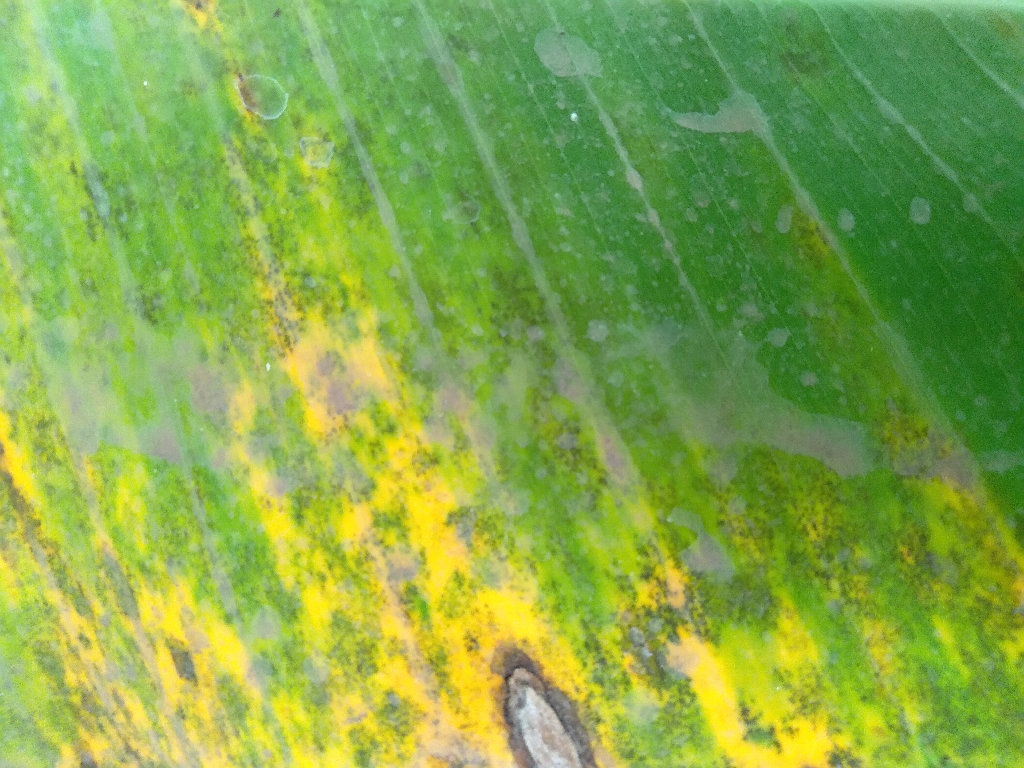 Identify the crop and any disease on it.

banana, black sigatoka
